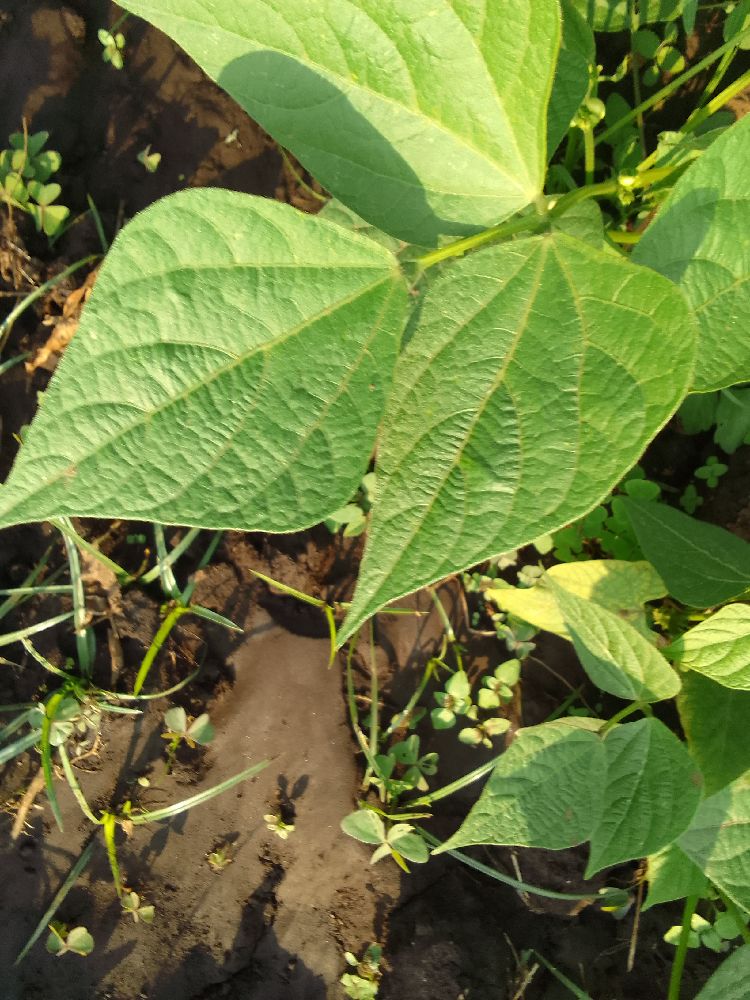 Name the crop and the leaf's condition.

common bean, healthy
